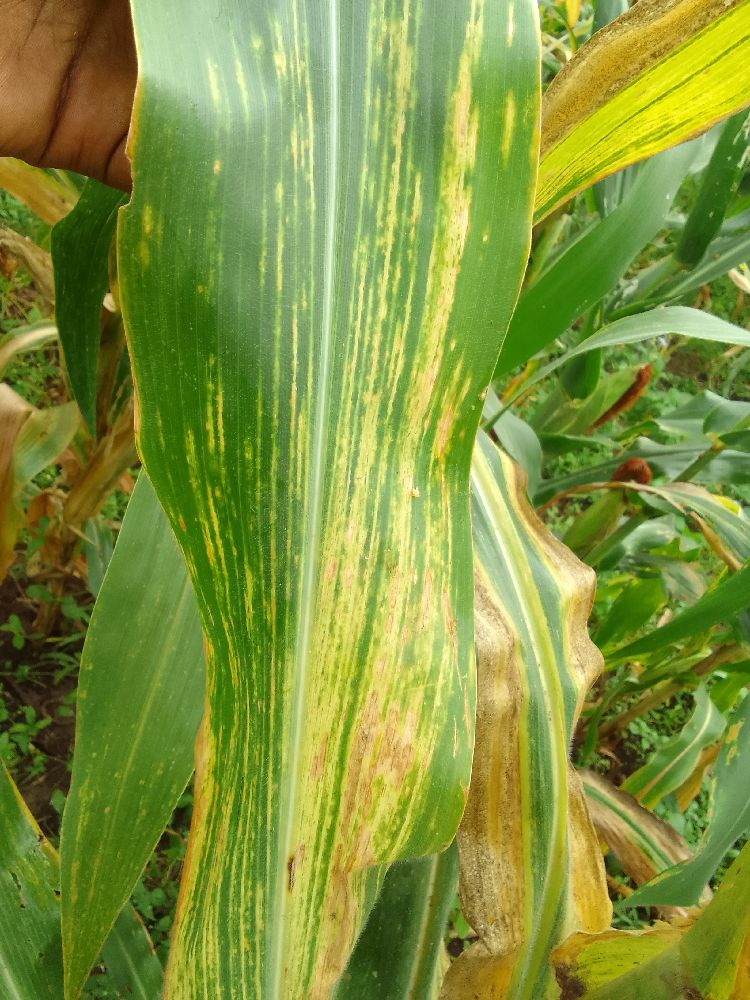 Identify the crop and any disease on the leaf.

maize, maize lethal necrosis
